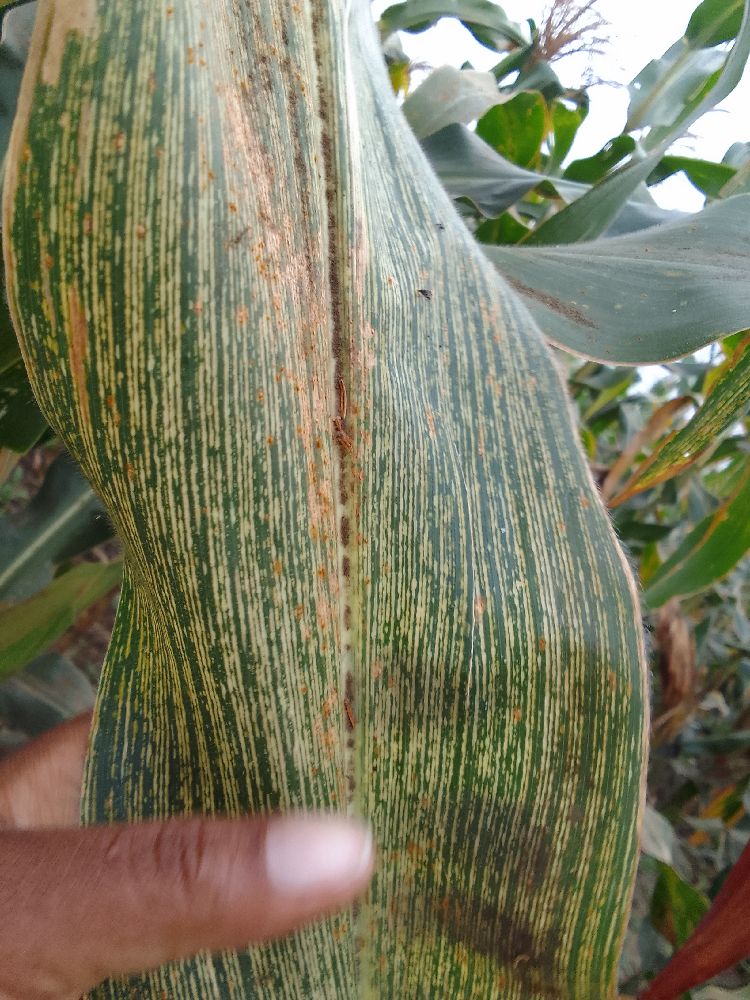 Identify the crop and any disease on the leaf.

maize, maize streak virus
